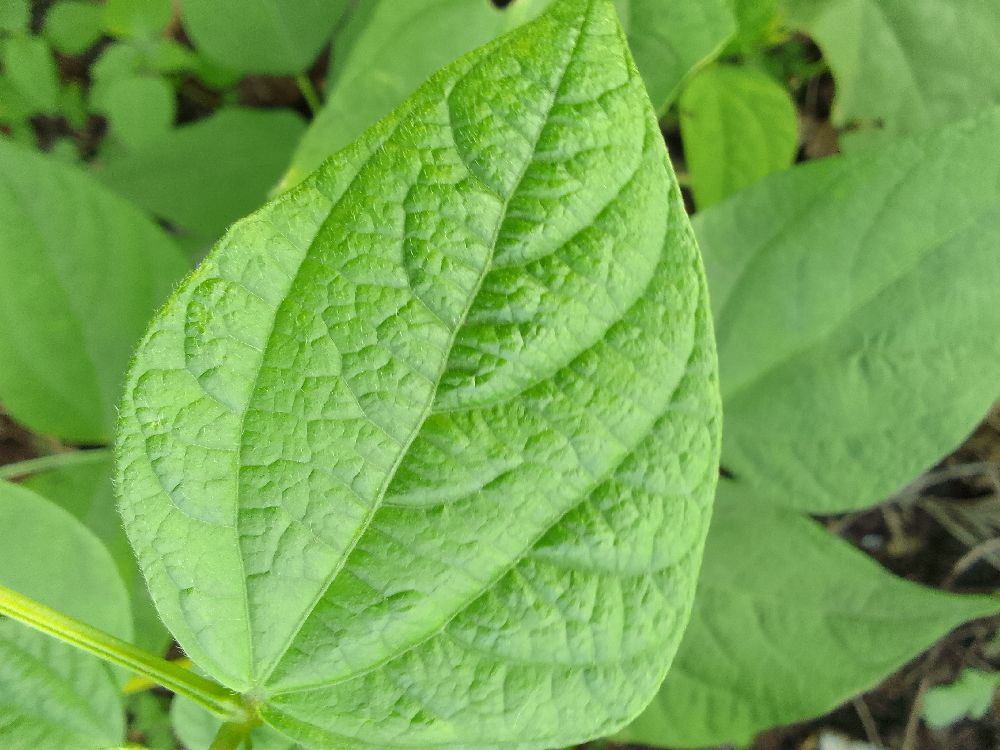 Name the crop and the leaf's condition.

common bean, healthy
